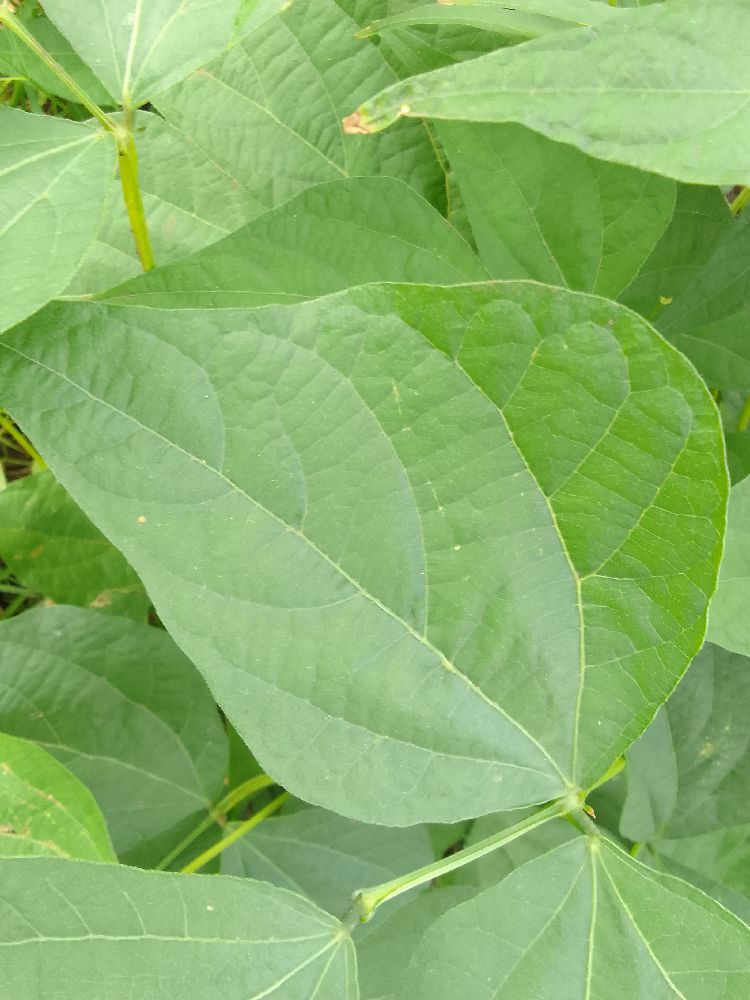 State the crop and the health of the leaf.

common bean, healthy
